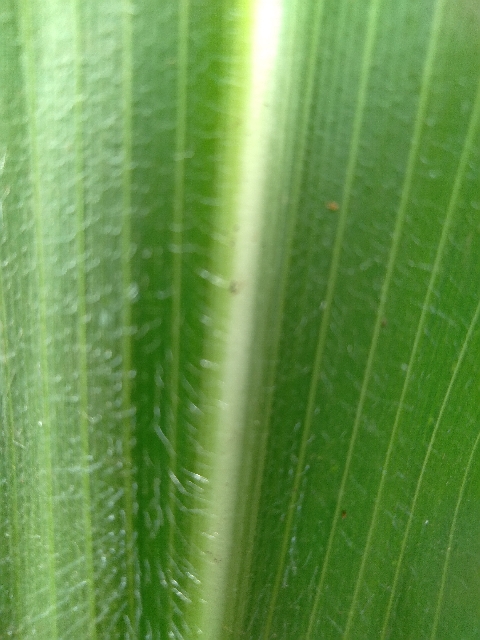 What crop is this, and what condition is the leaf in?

maize, healthy
